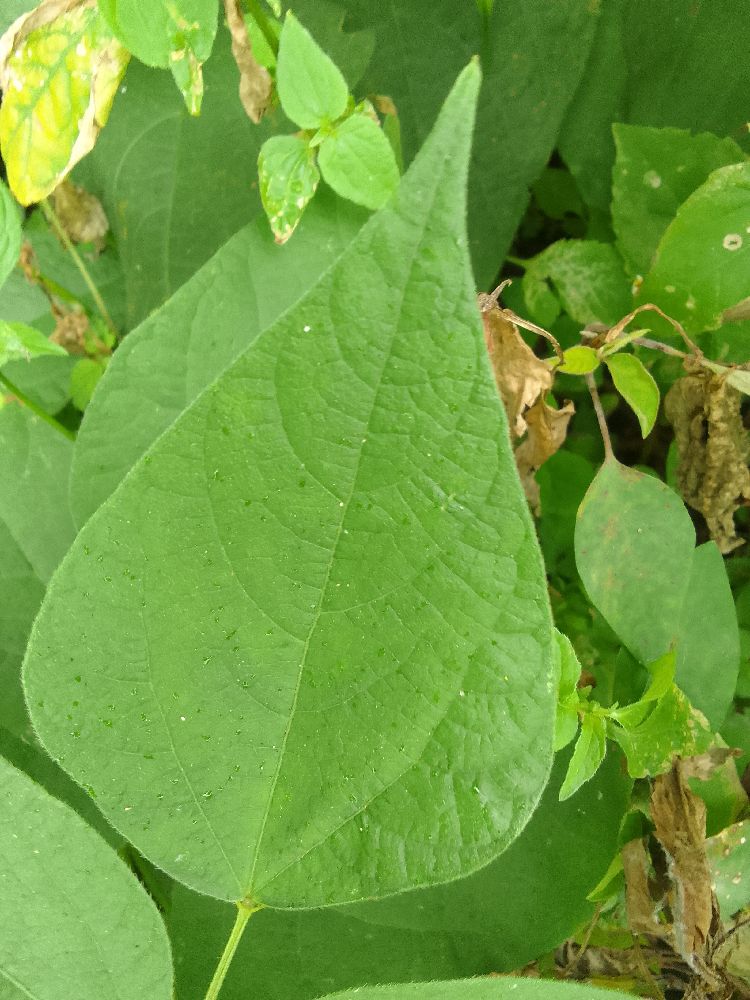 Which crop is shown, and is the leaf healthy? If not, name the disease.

common bean, healthy
